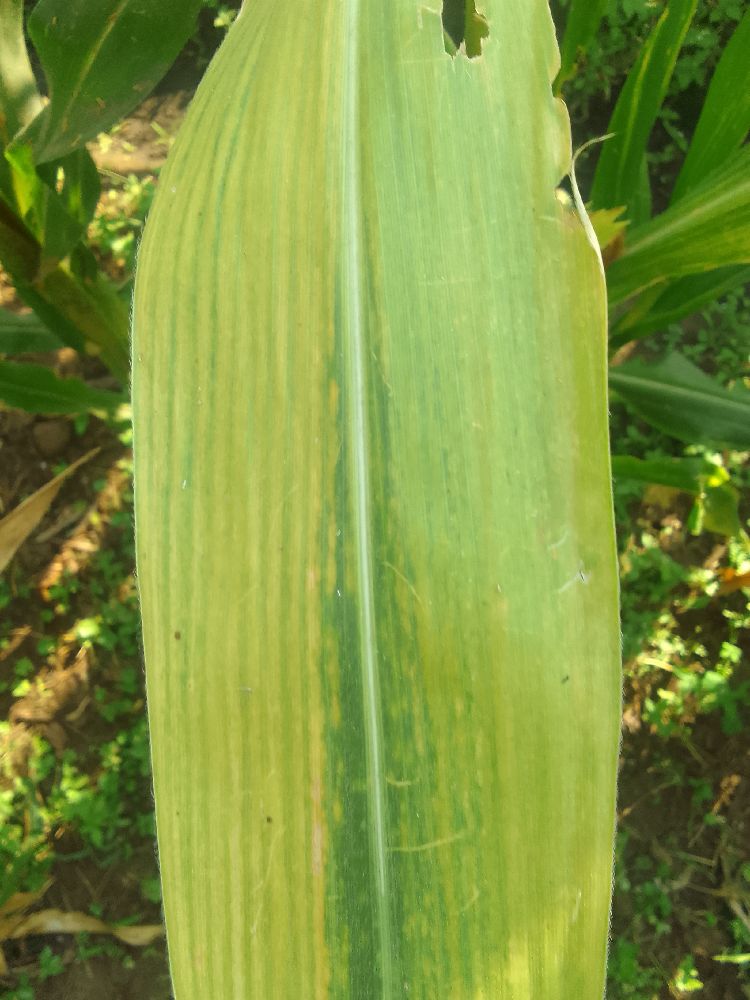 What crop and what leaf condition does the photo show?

maize, maize lethal necrosis
